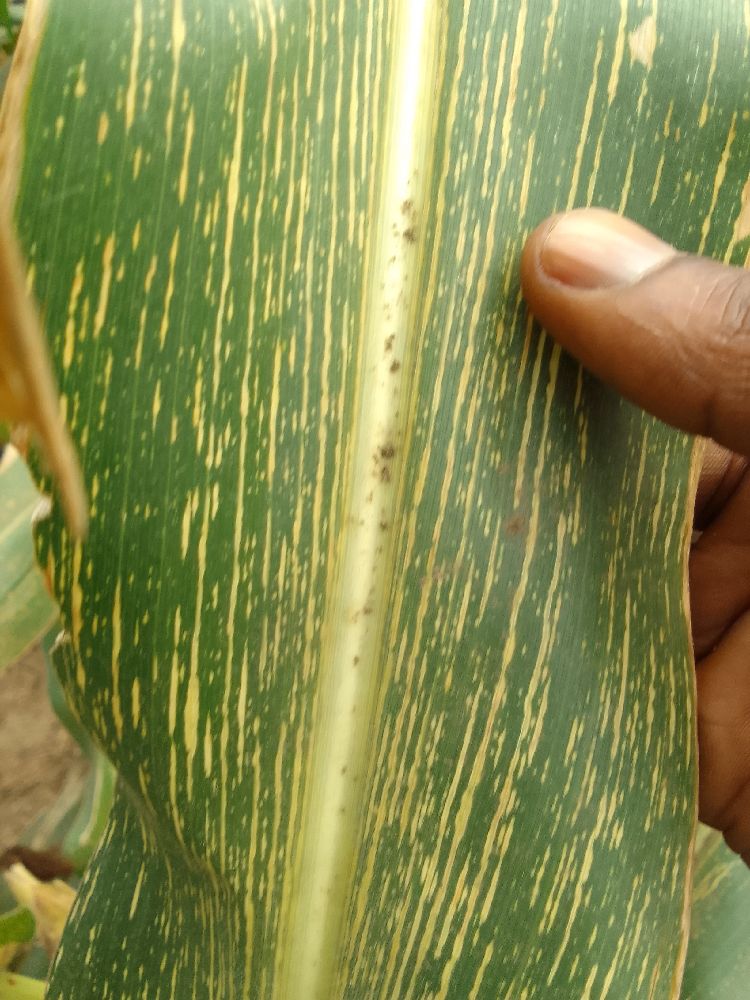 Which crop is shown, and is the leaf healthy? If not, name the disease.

maize, maize streak virus
